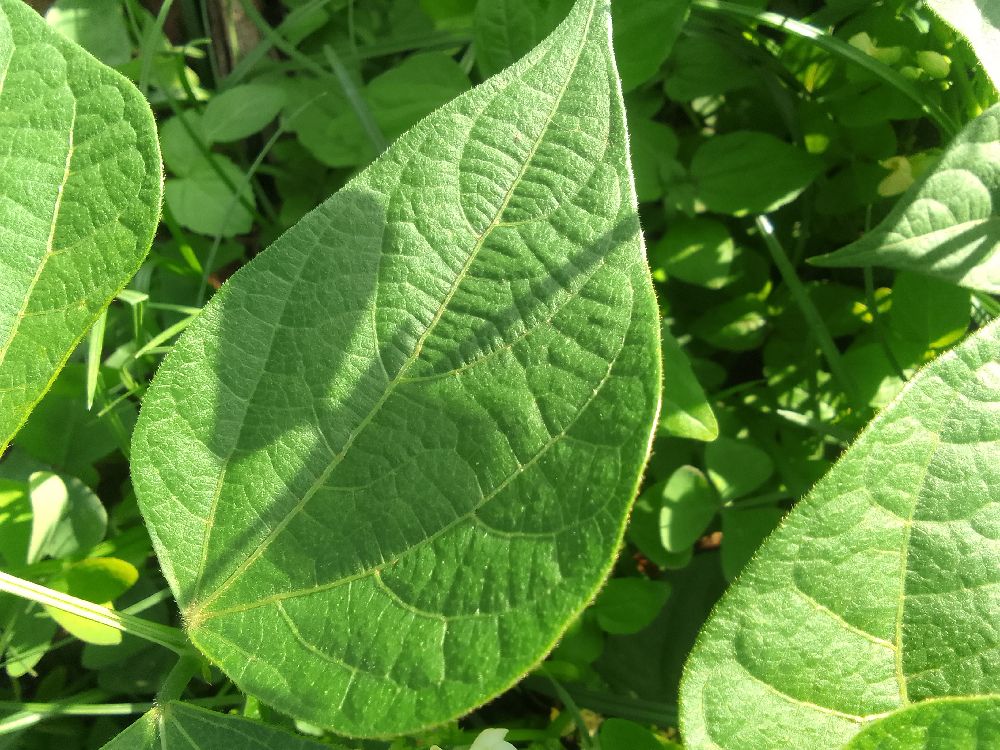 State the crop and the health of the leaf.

common bean, healthy
